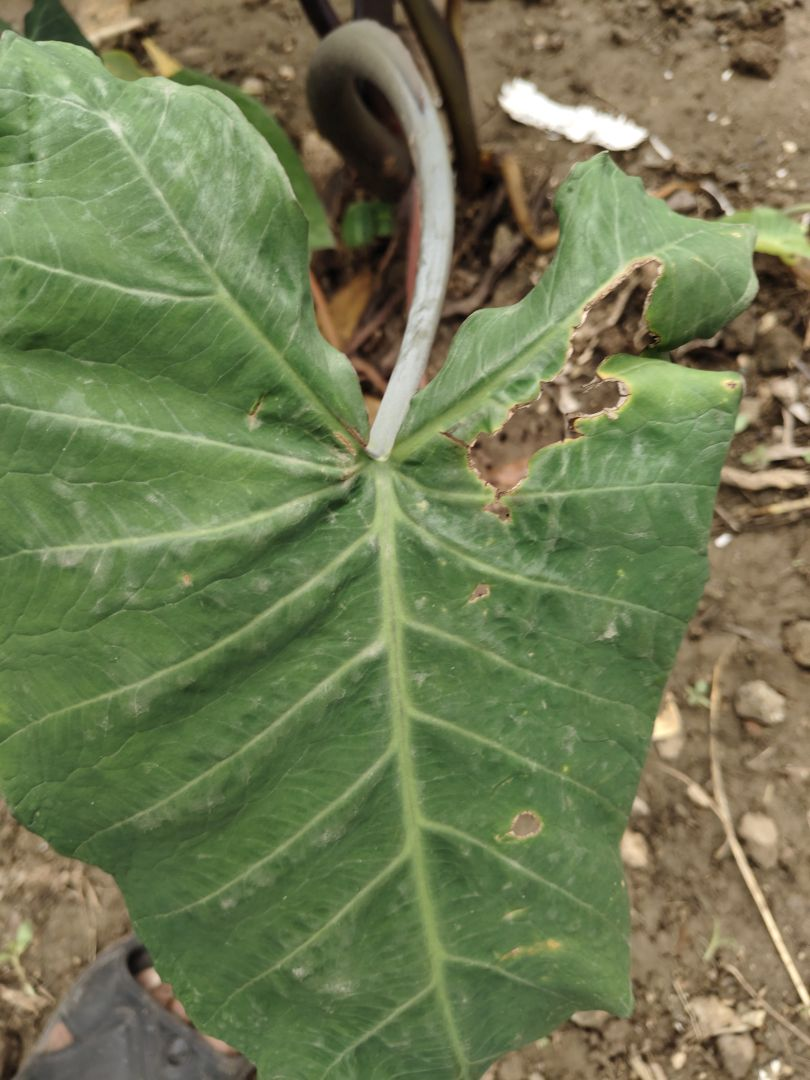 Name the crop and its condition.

taro, leaf blight
